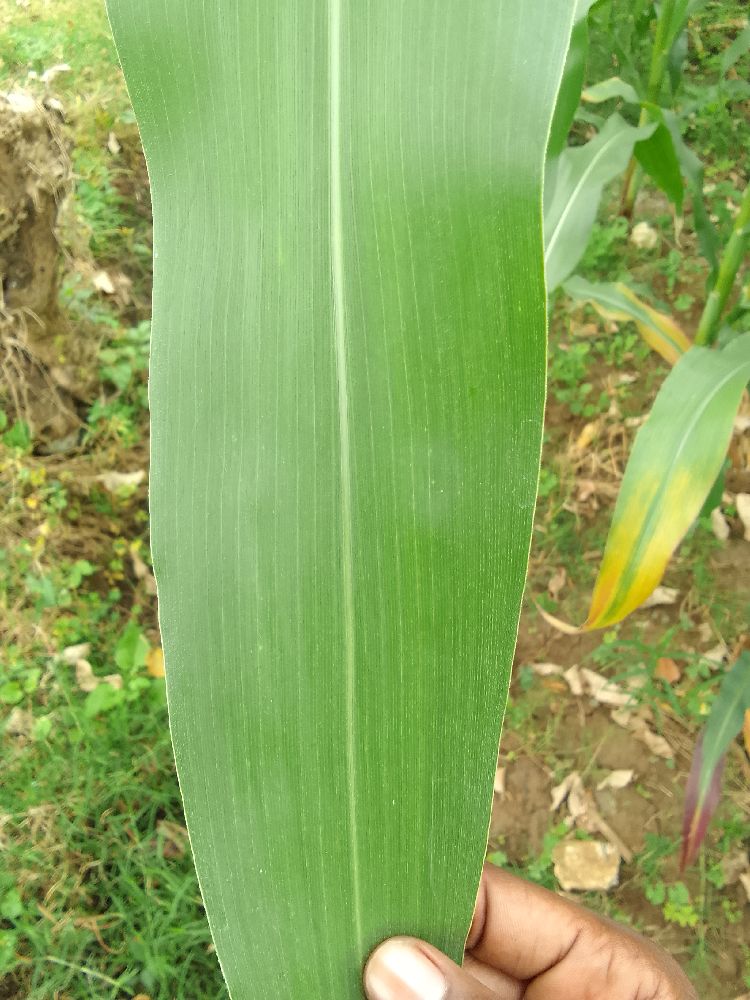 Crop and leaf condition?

maize, healthy
